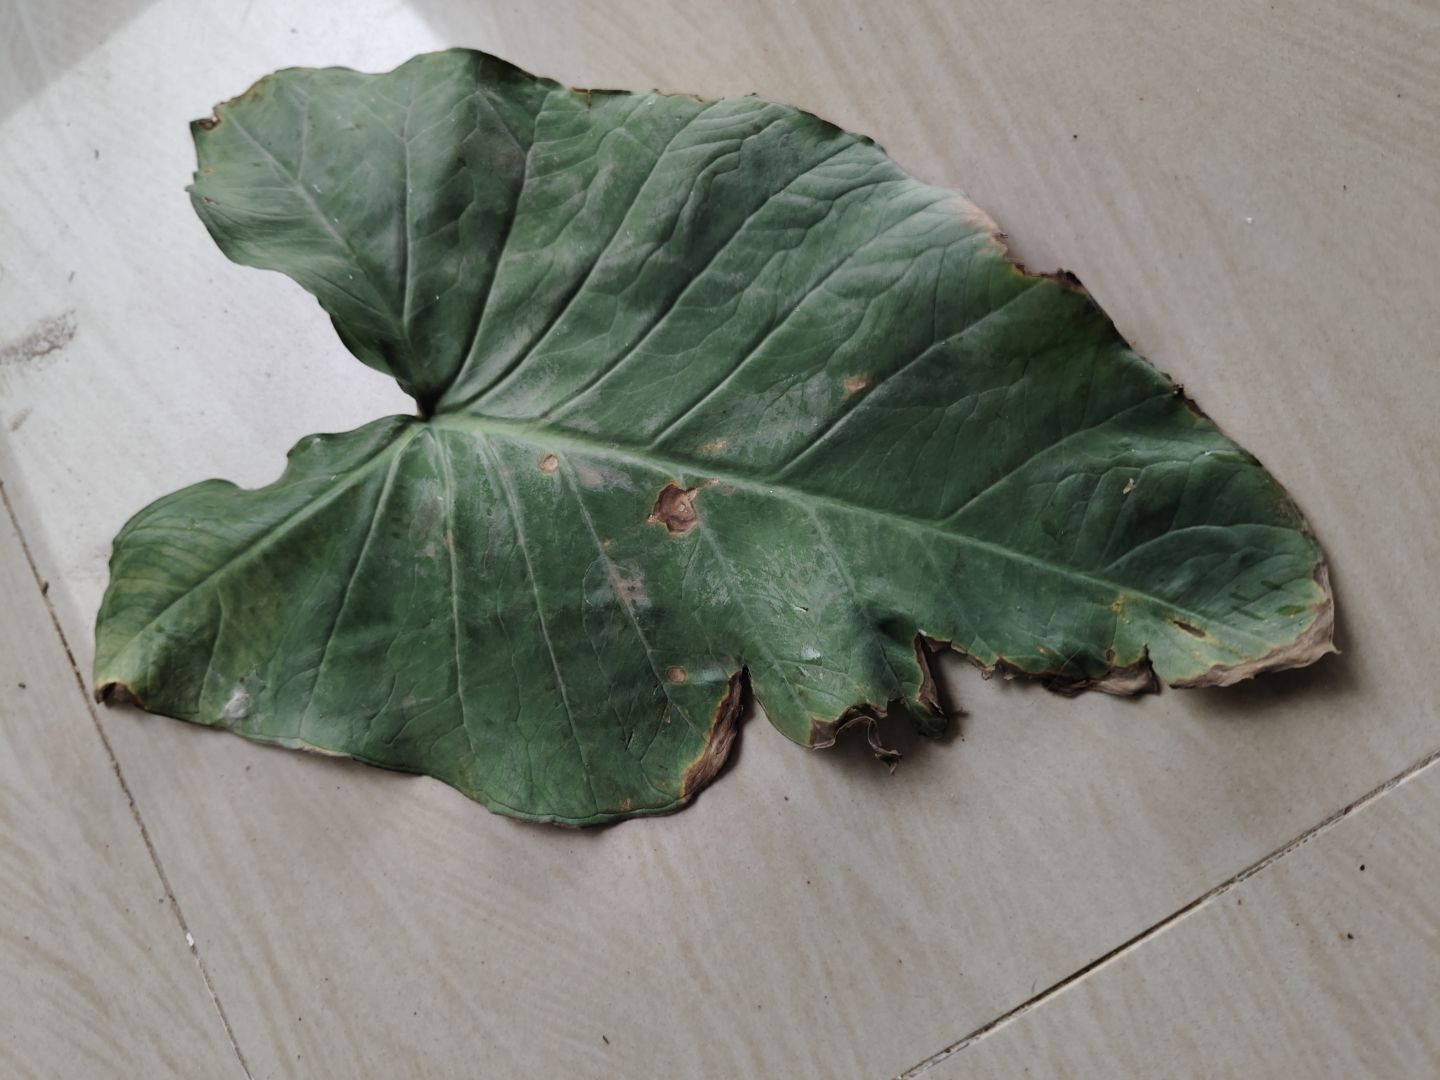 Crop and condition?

taro, leaf blight
